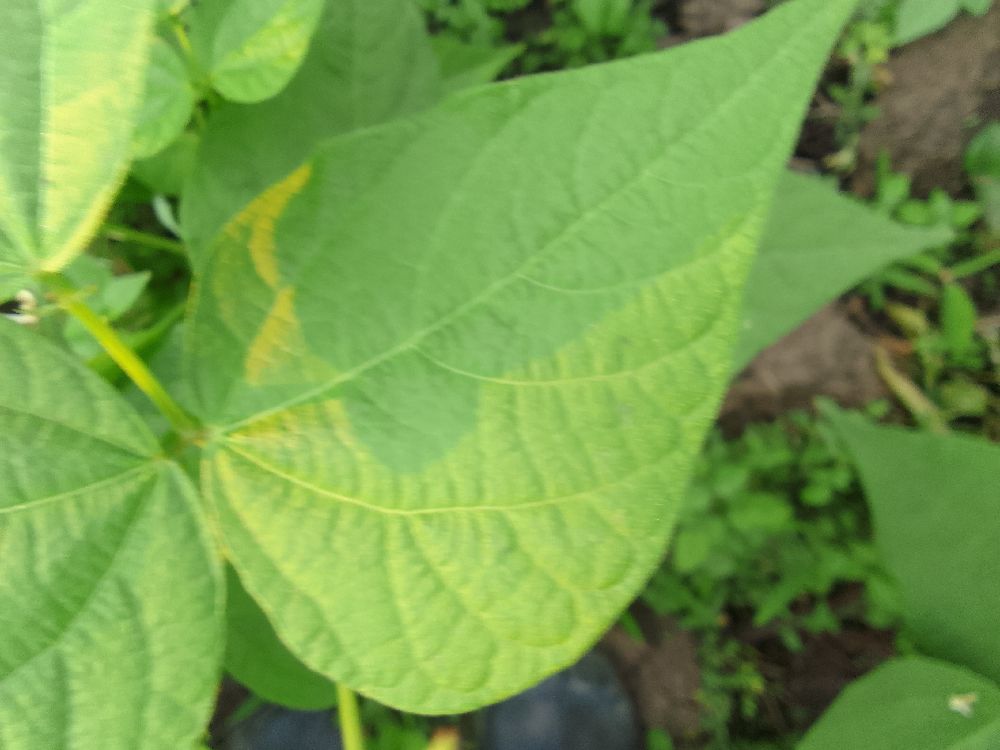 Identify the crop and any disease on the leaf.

common bean, healthy
